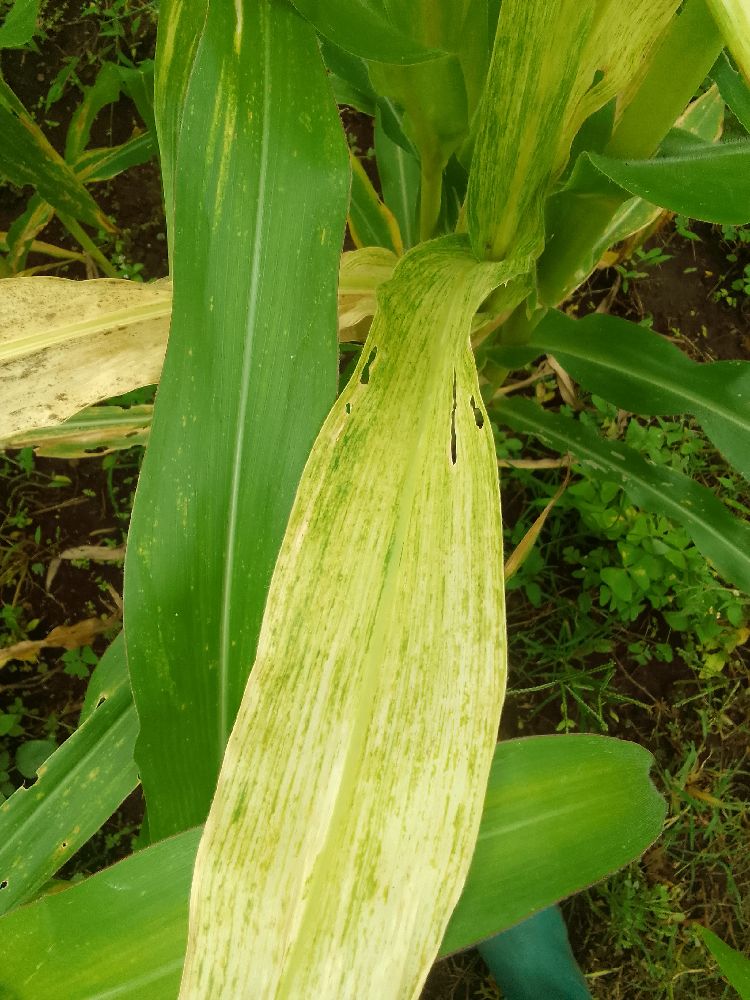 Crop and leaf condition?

maize, maize lethal necrosis
